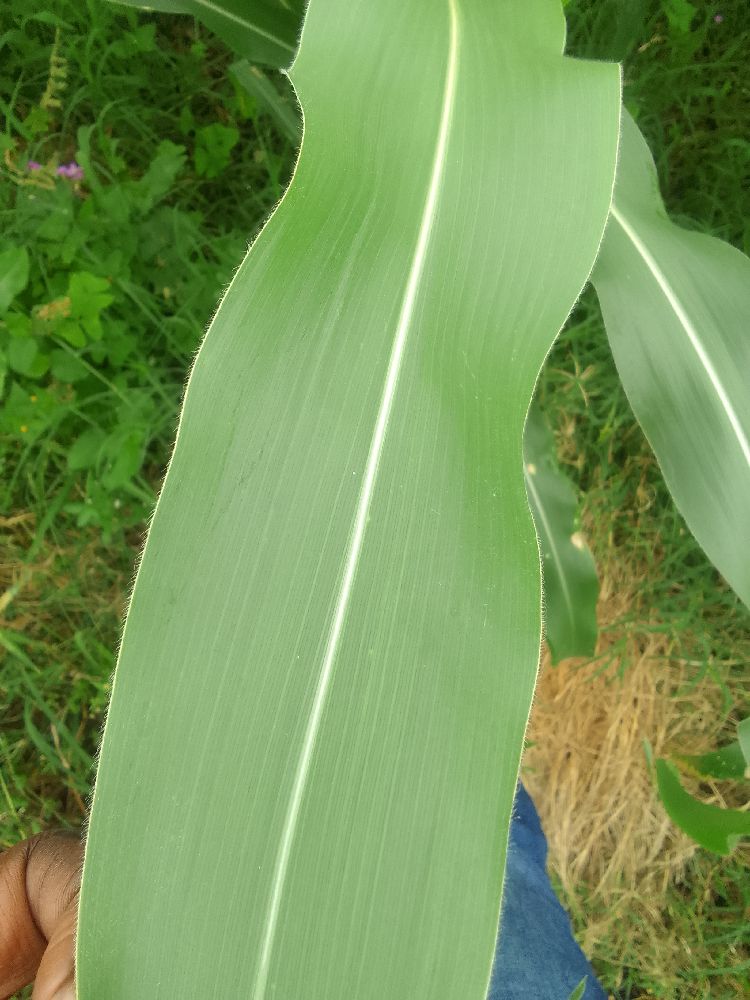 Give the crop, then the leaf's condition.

maize, healthy
